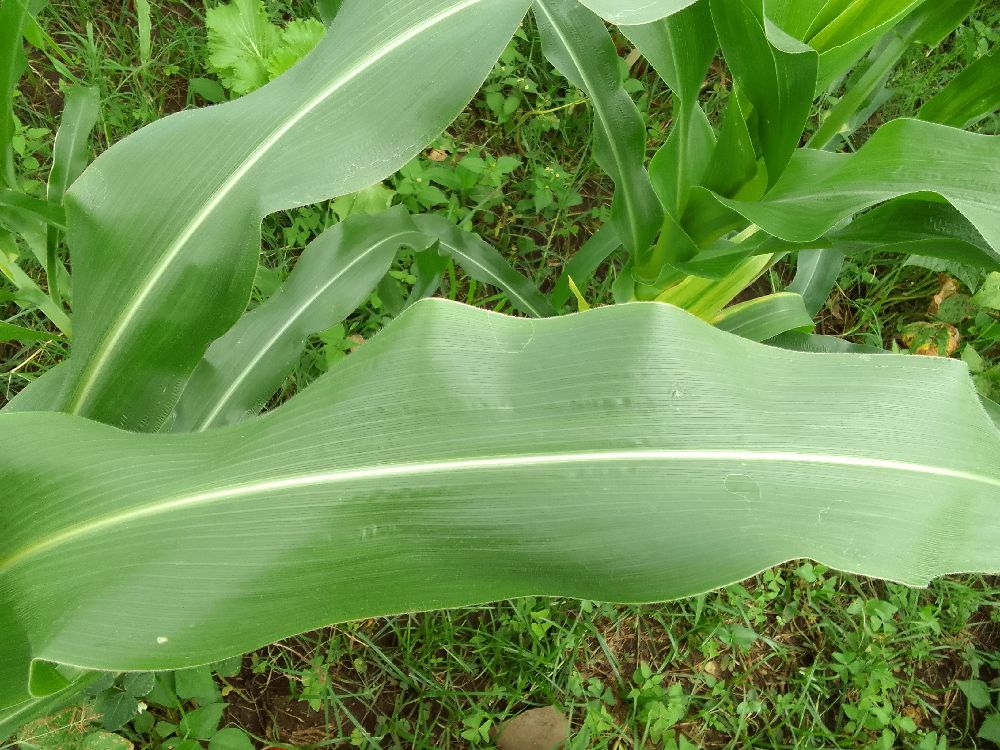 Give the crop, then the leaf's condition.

maize, healthy
